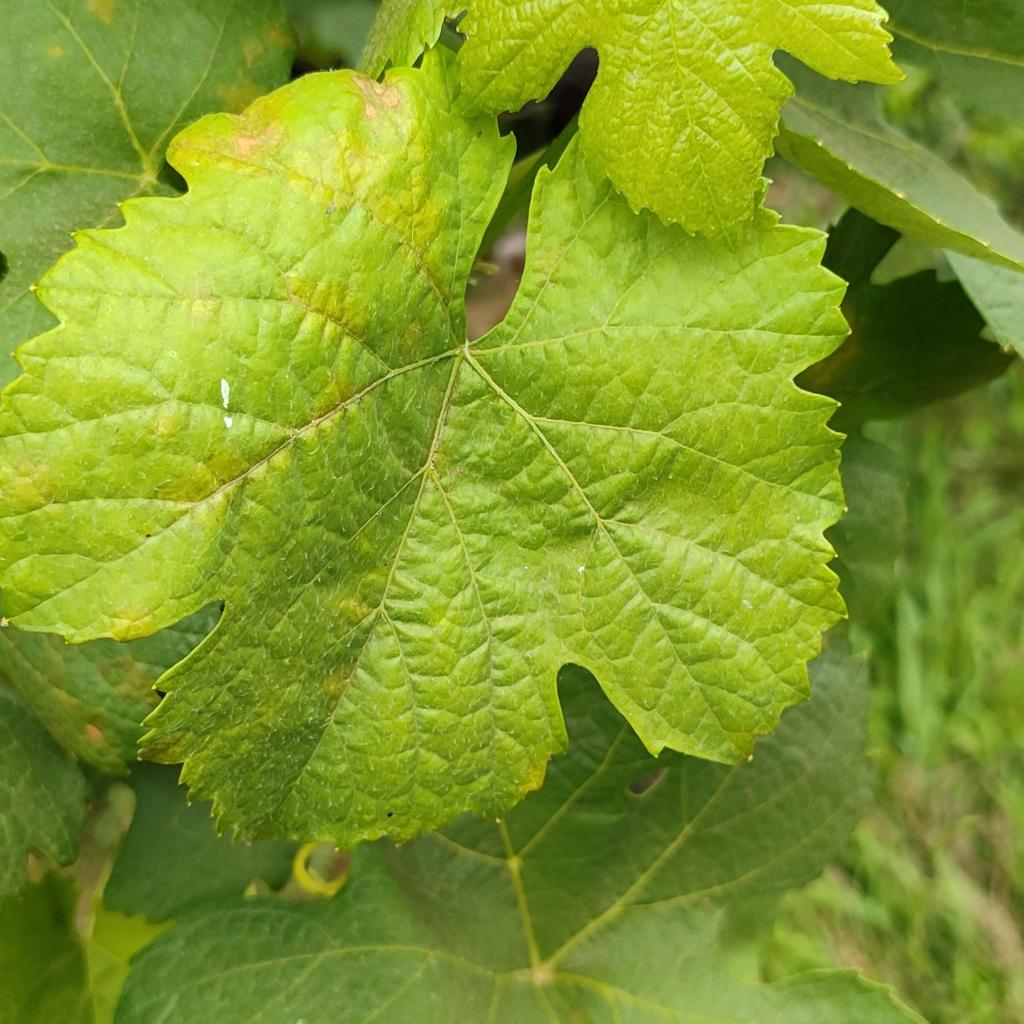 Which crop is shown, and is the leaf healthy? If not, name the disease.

grapevine, downy mildew
